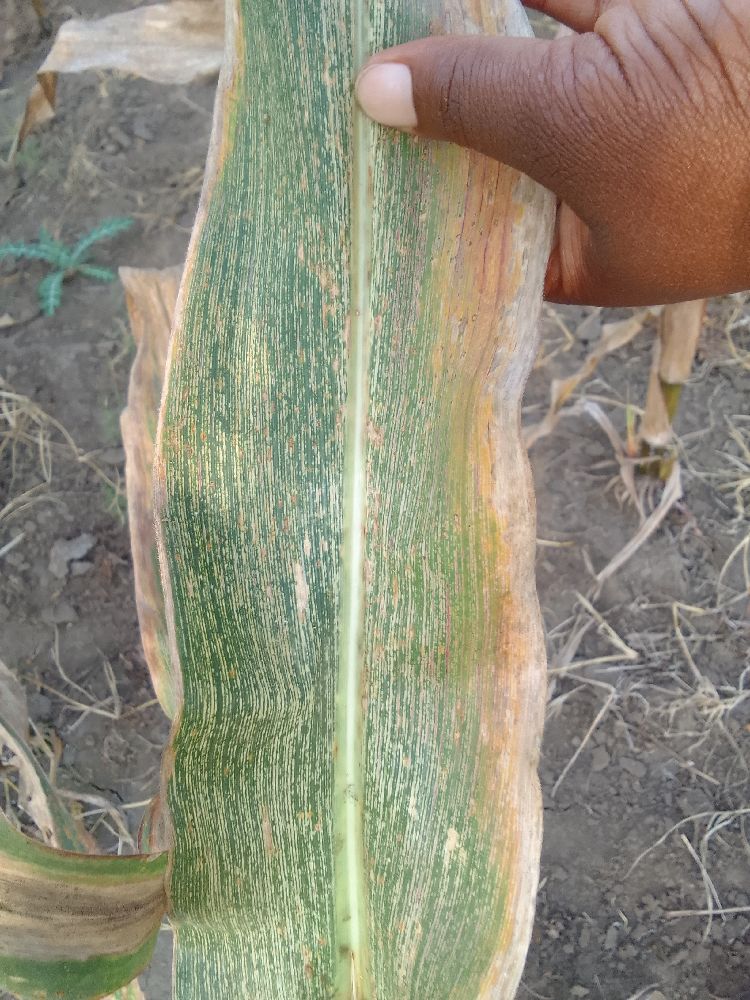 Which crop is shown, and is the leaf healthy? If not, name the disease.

maize, maize streak virus
